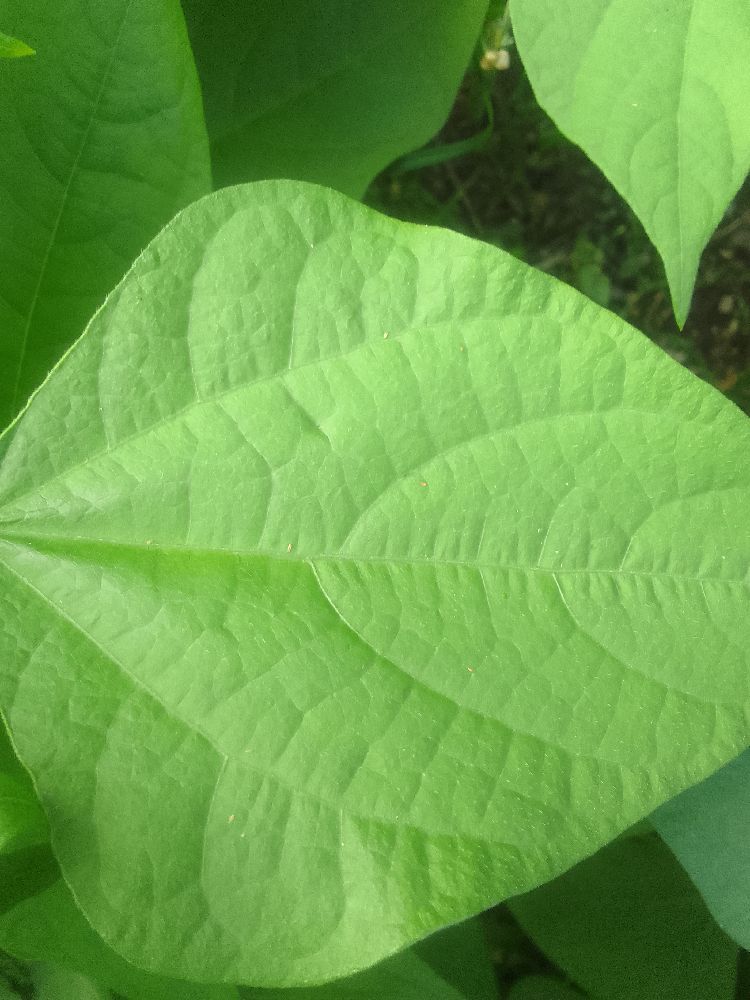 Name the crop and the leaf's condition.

common bean, healthy
